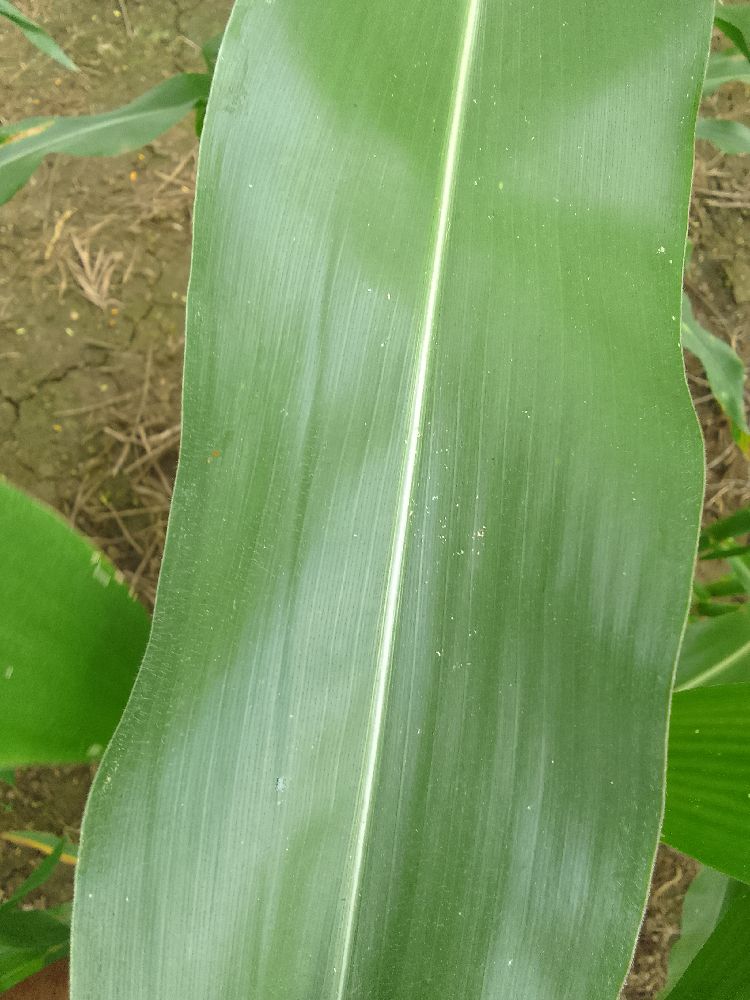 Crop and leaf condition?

maize, healthy
